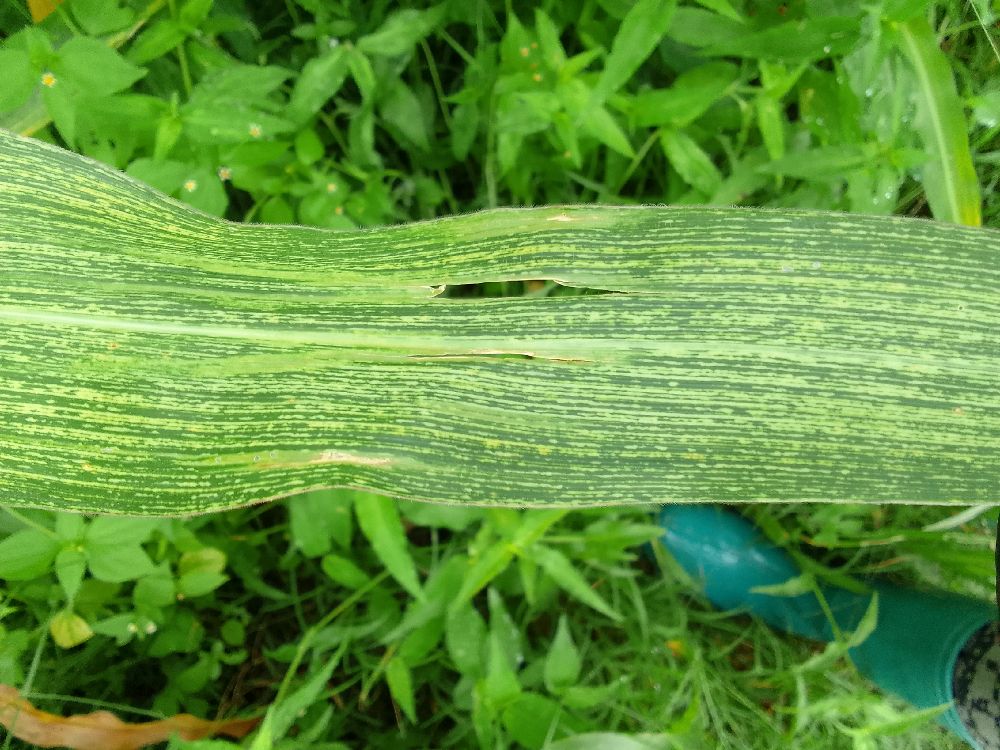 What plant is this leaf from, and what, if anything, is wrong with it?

maize, maize streak virus
